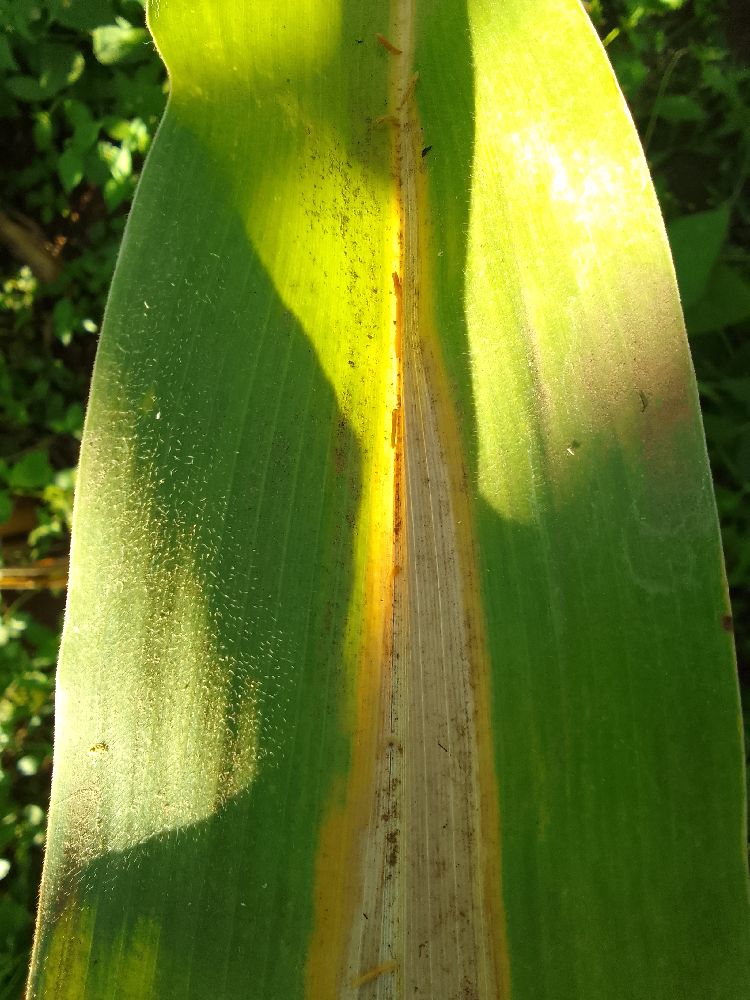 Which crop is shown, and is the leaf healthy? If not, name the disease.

maize, maize lethal necrosis
